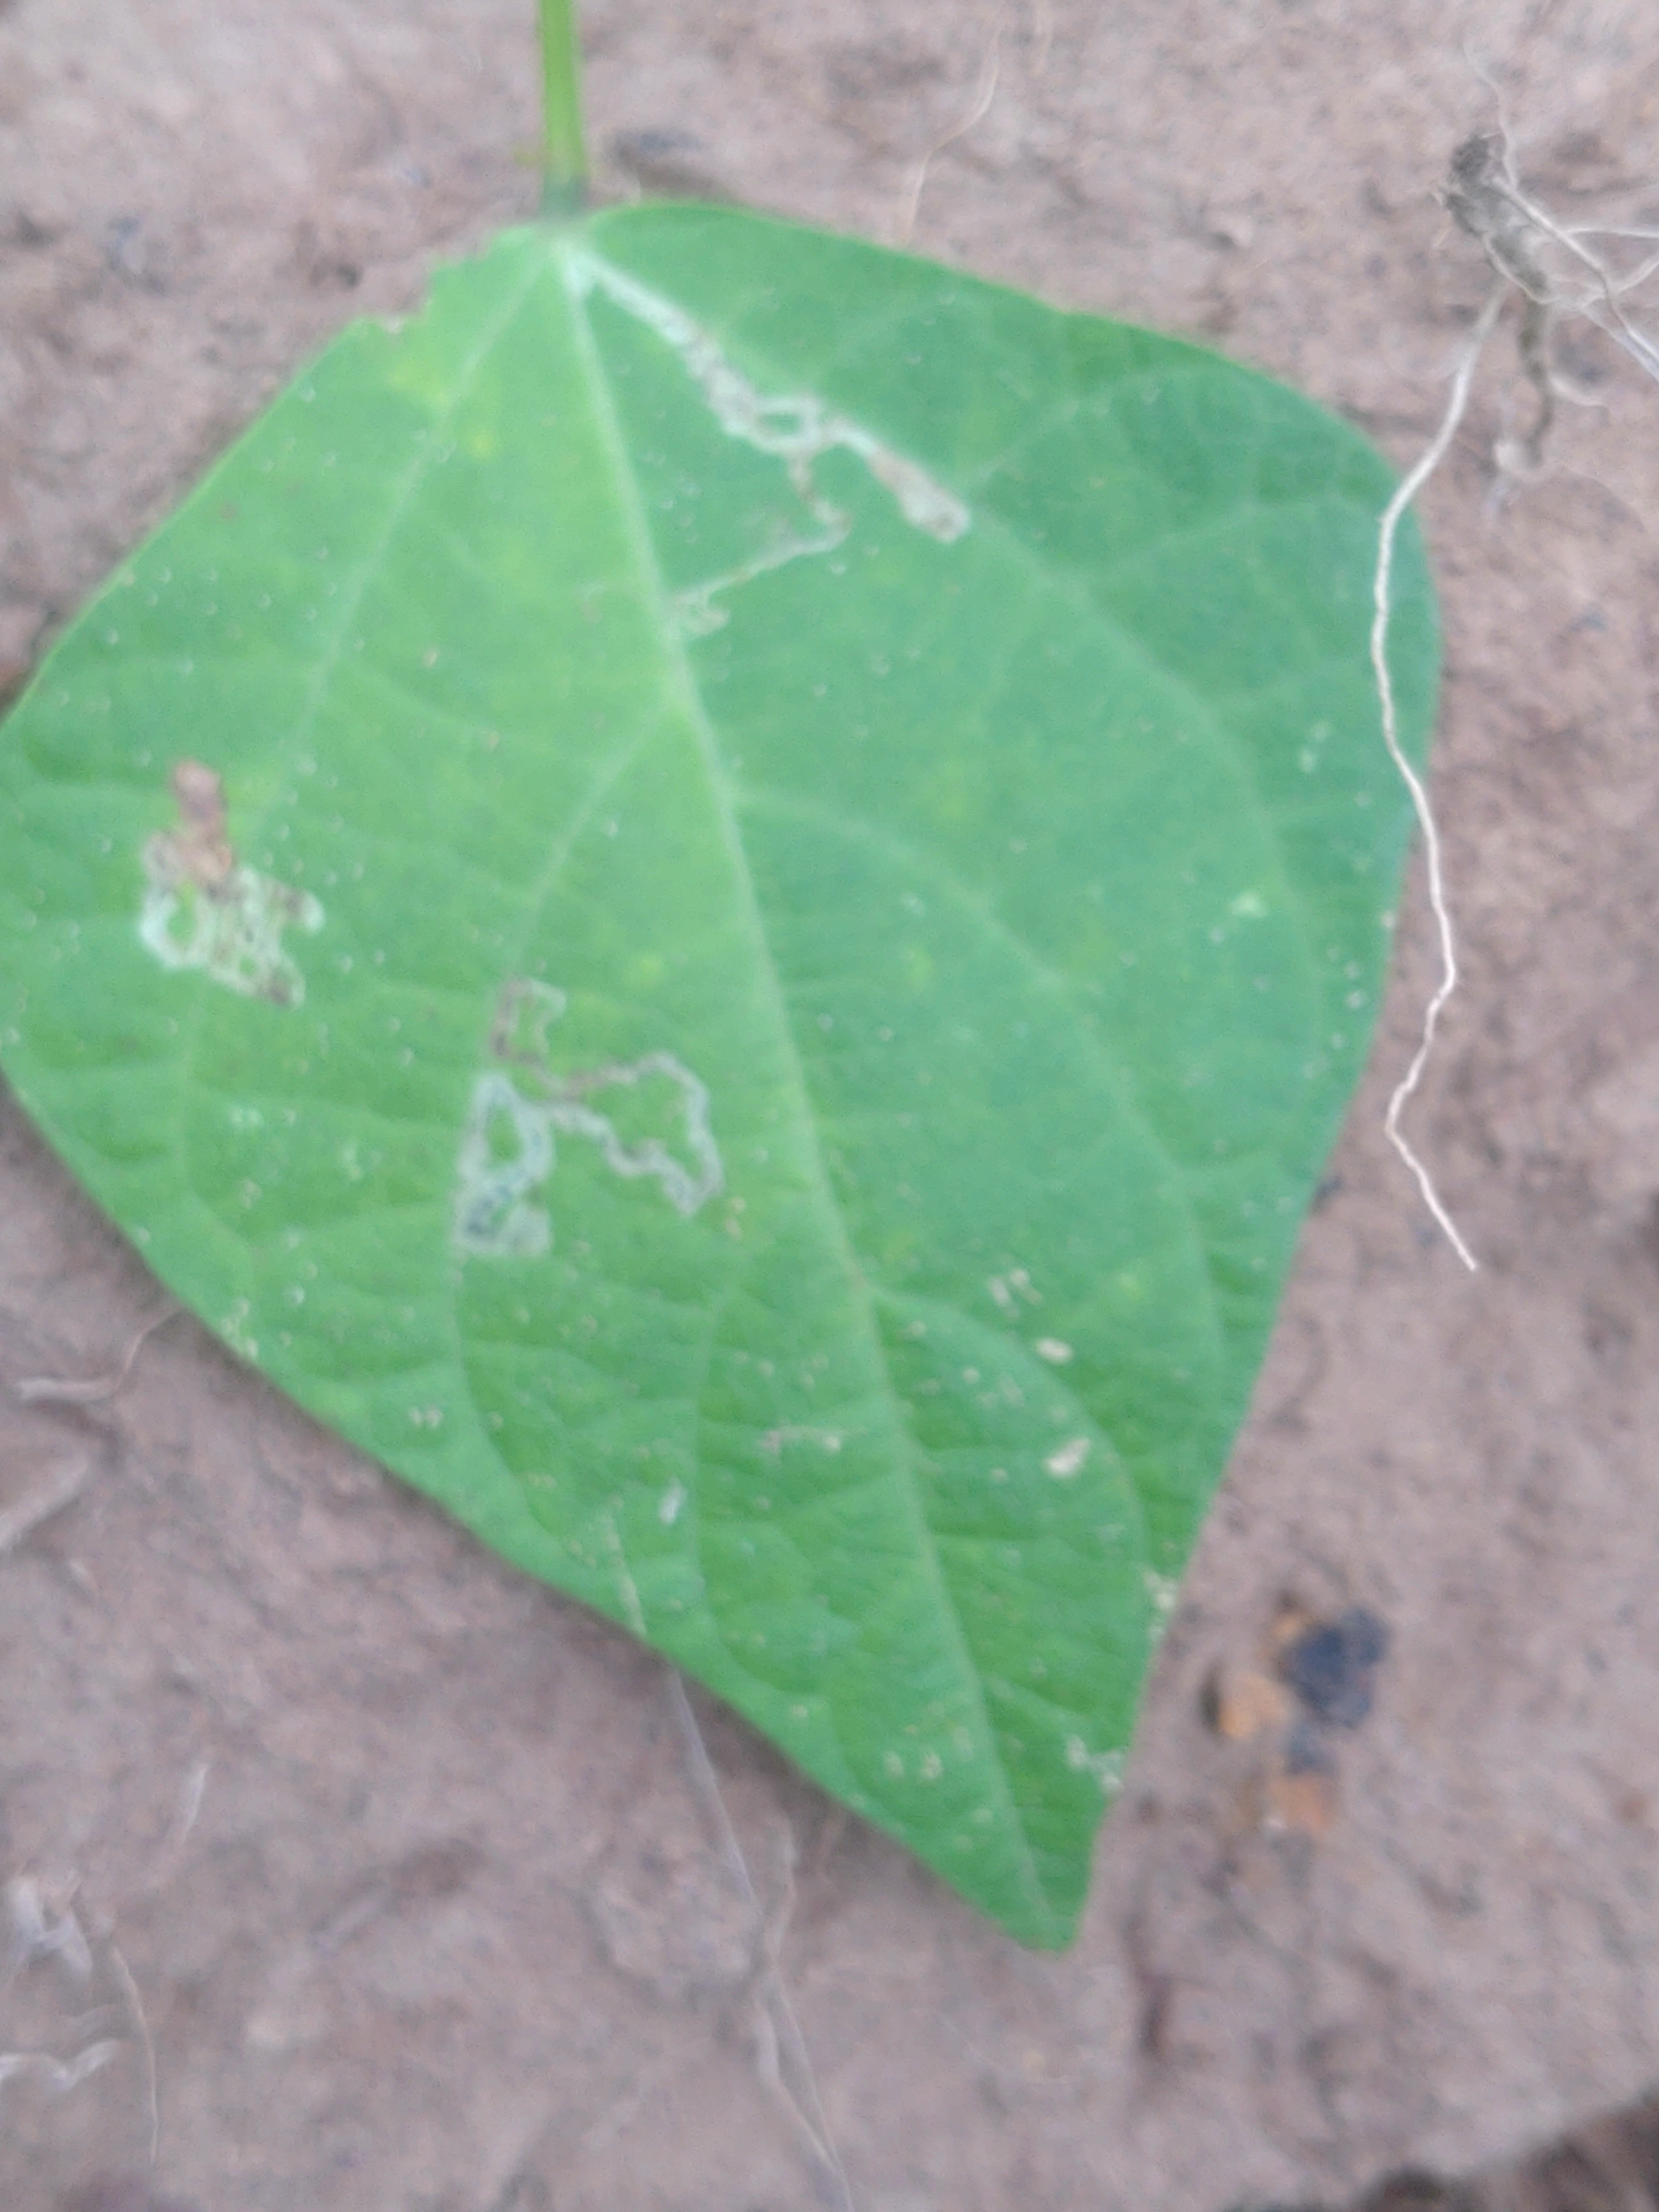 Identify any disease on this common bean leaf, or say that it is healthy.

anthracnose
